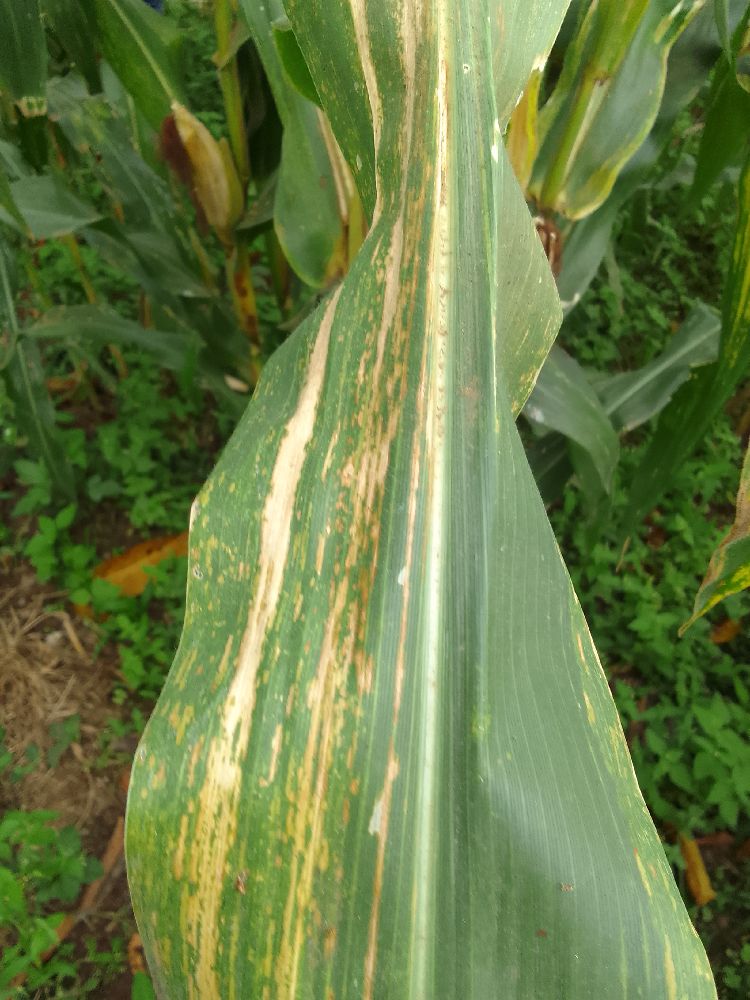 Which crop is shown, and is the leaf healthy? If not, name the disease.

maize, maize lethal necrosis
